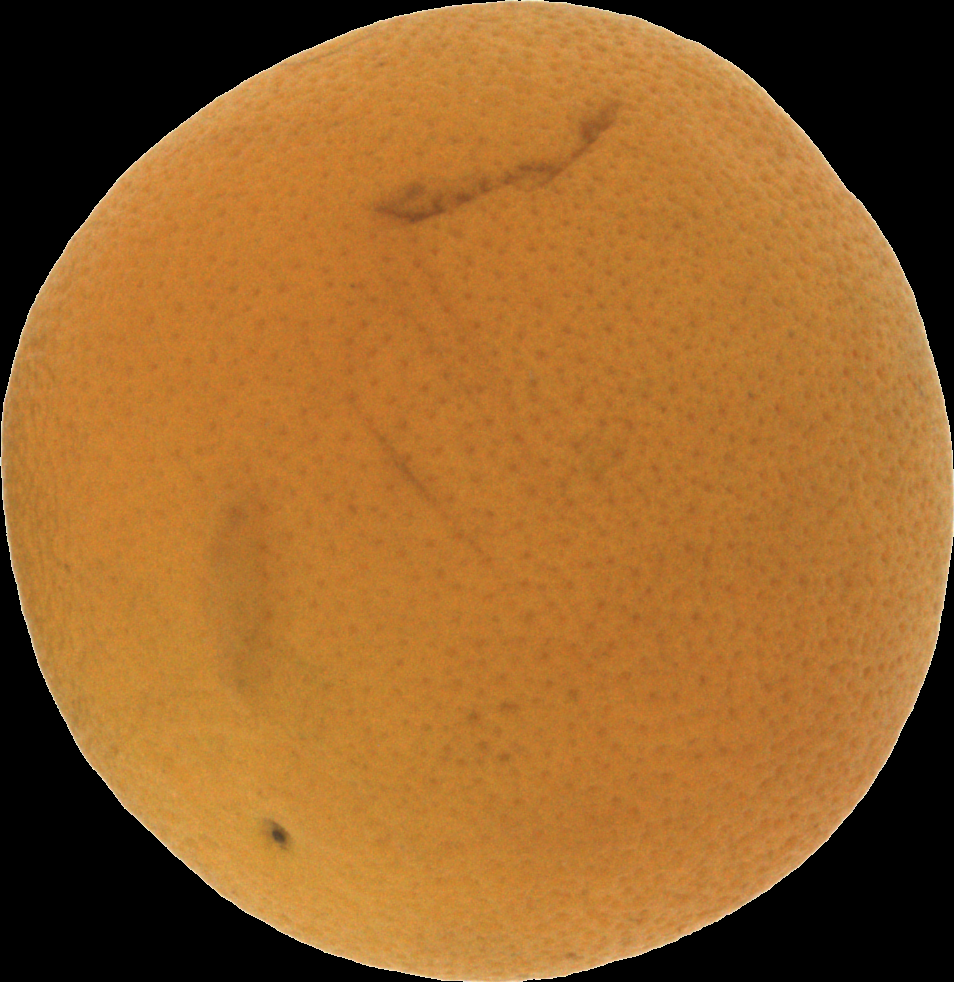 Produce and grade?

orange, bad
